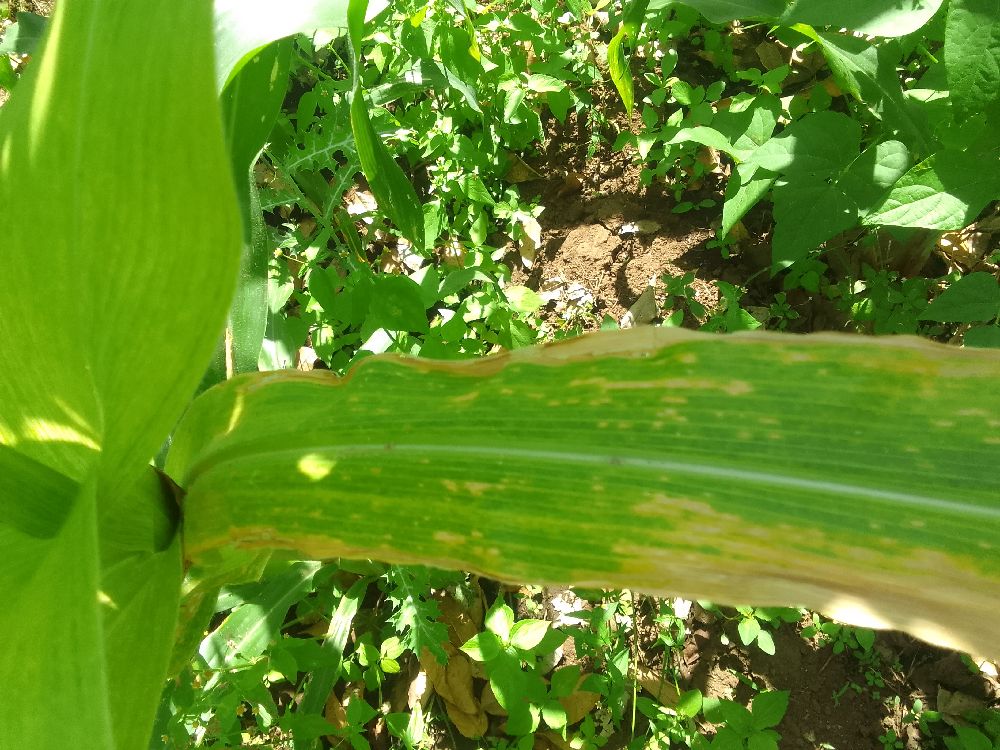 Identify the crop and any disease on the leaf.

maize, maize lethal necrosis
